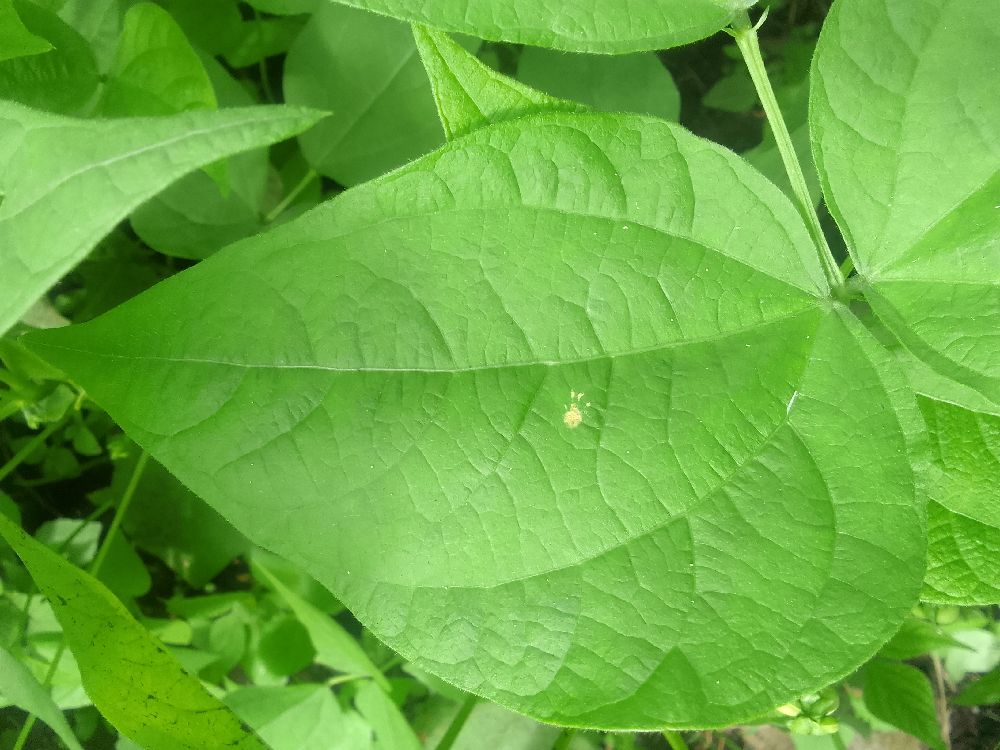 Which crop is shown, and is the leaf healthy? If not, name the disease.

common bean, healthy
